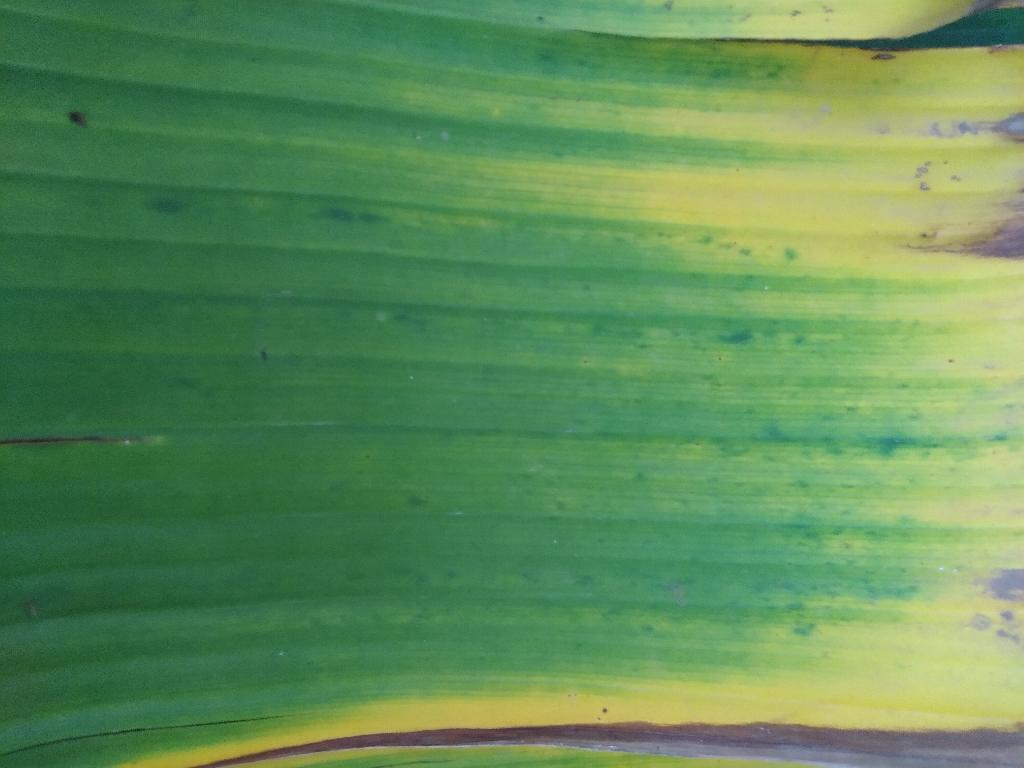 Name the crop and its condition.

banana, fusarium wilt race 1
